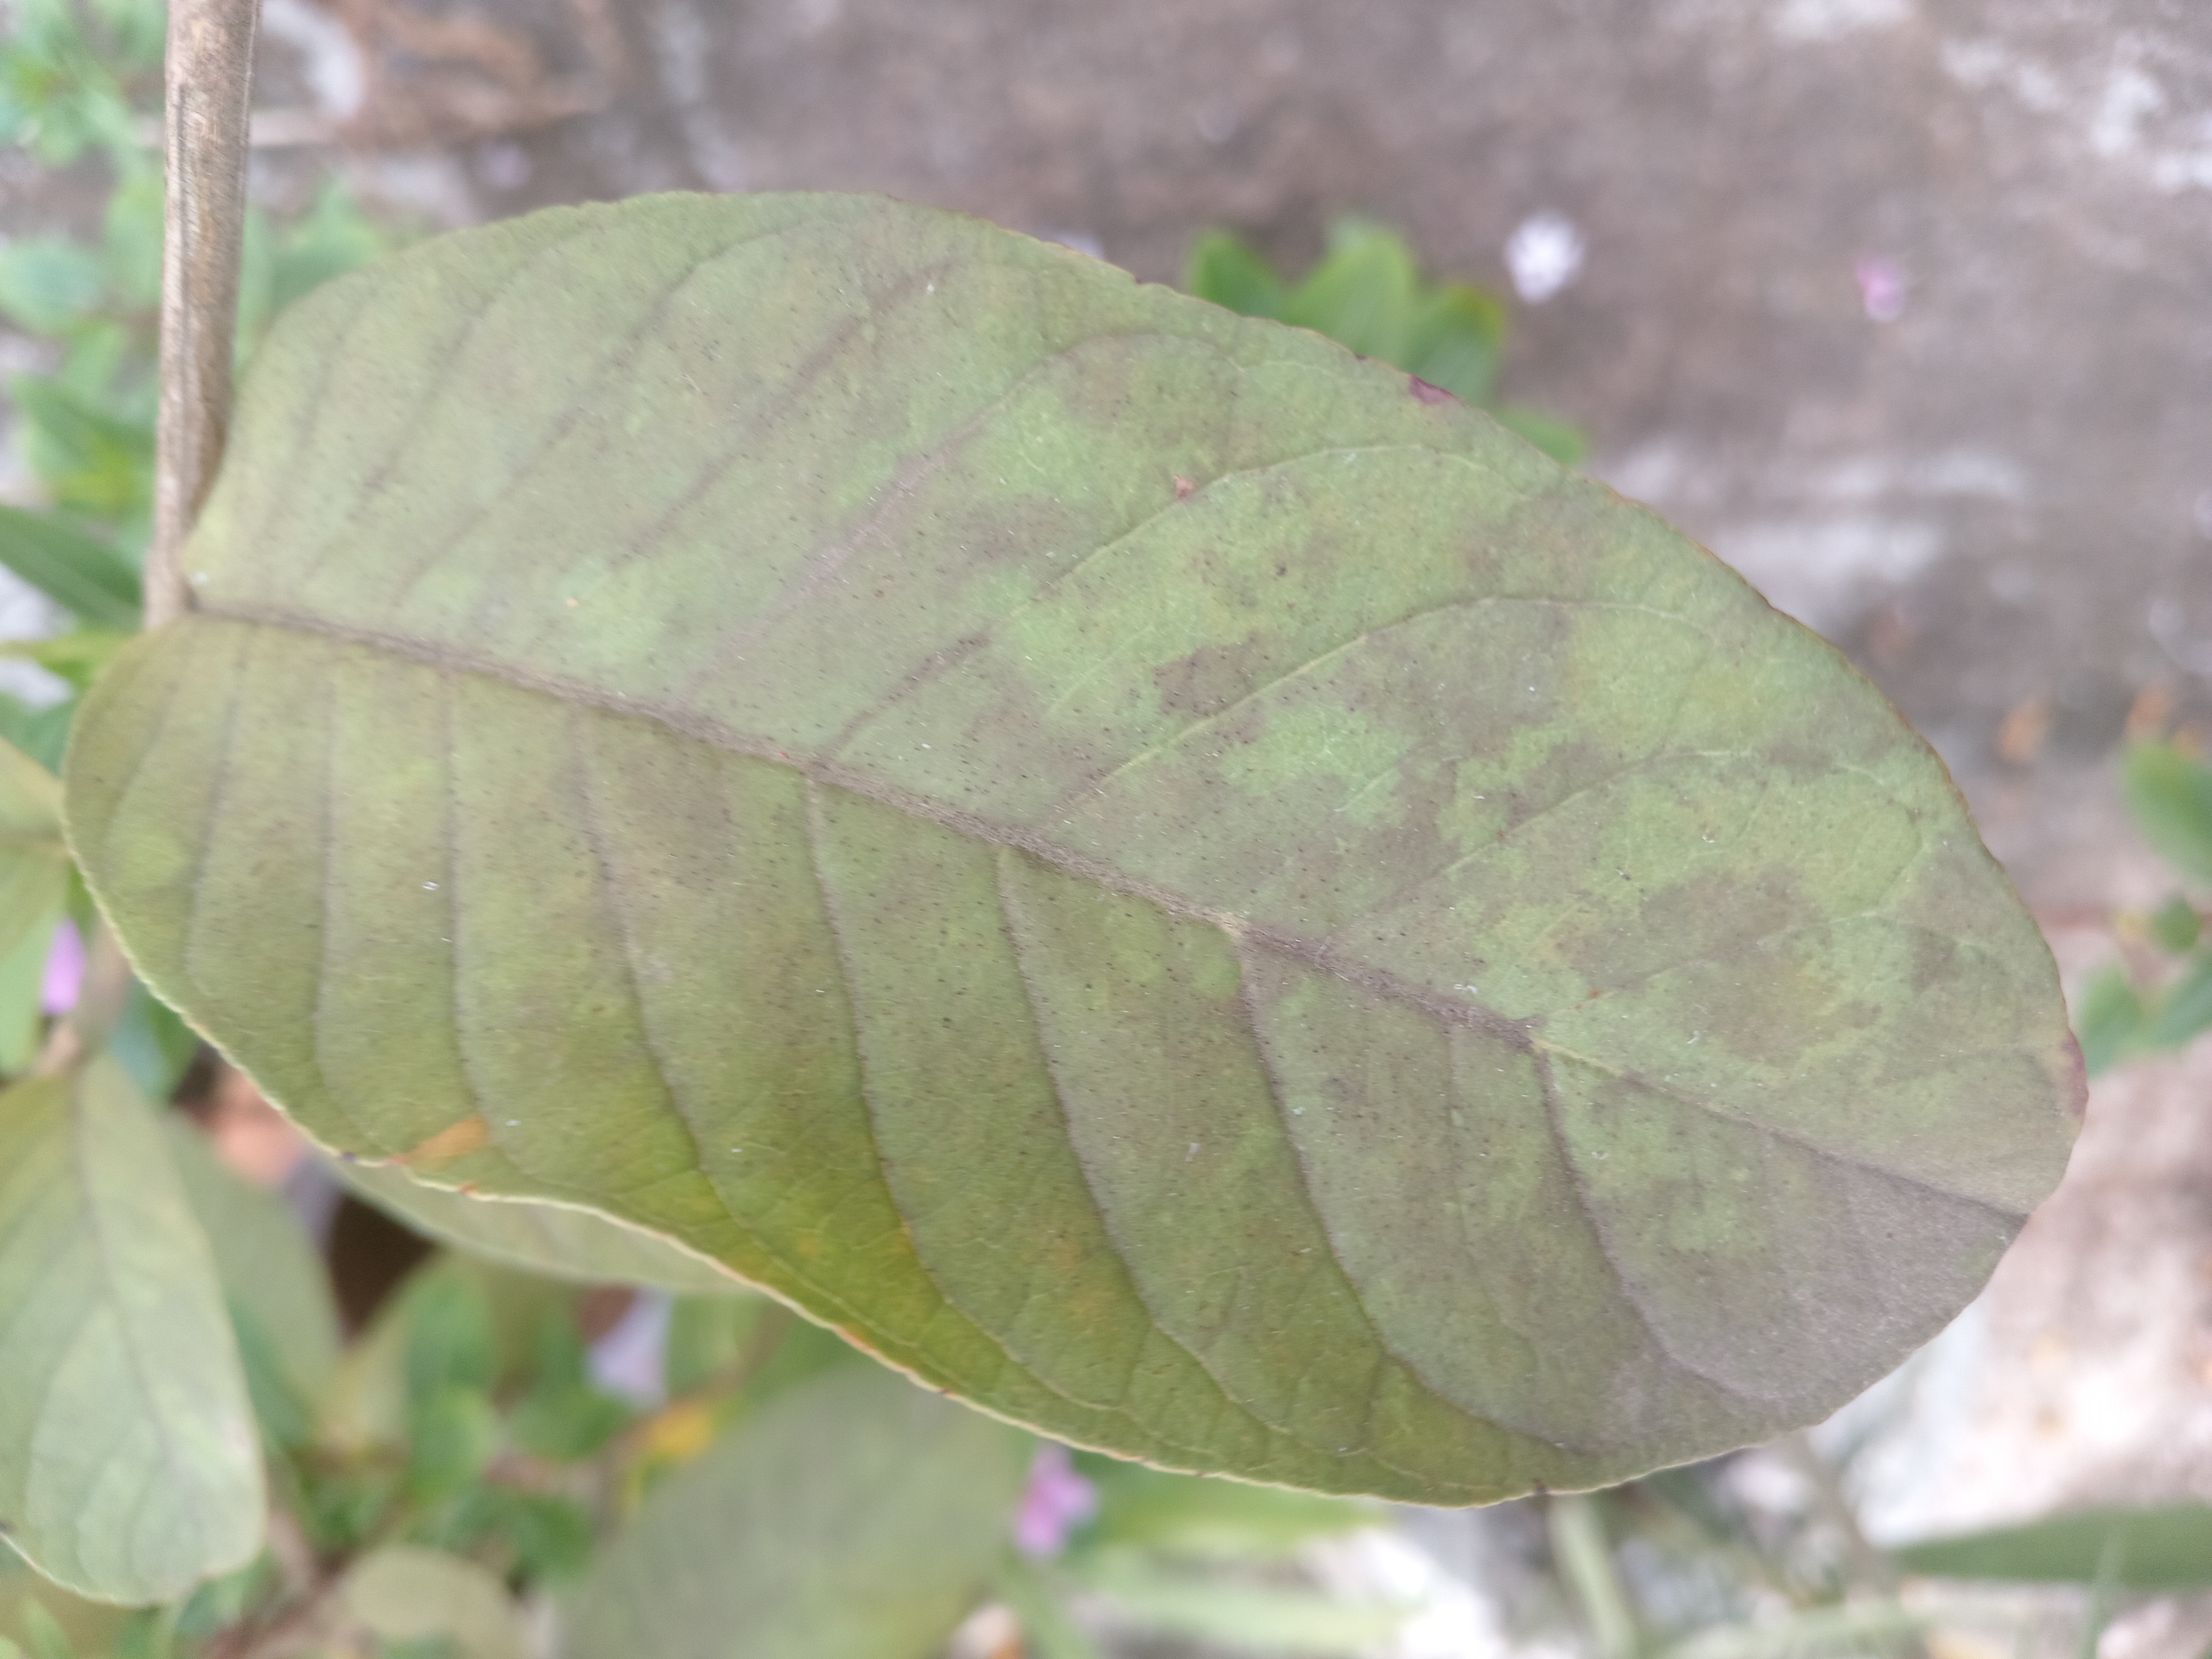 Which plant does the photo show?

guava
